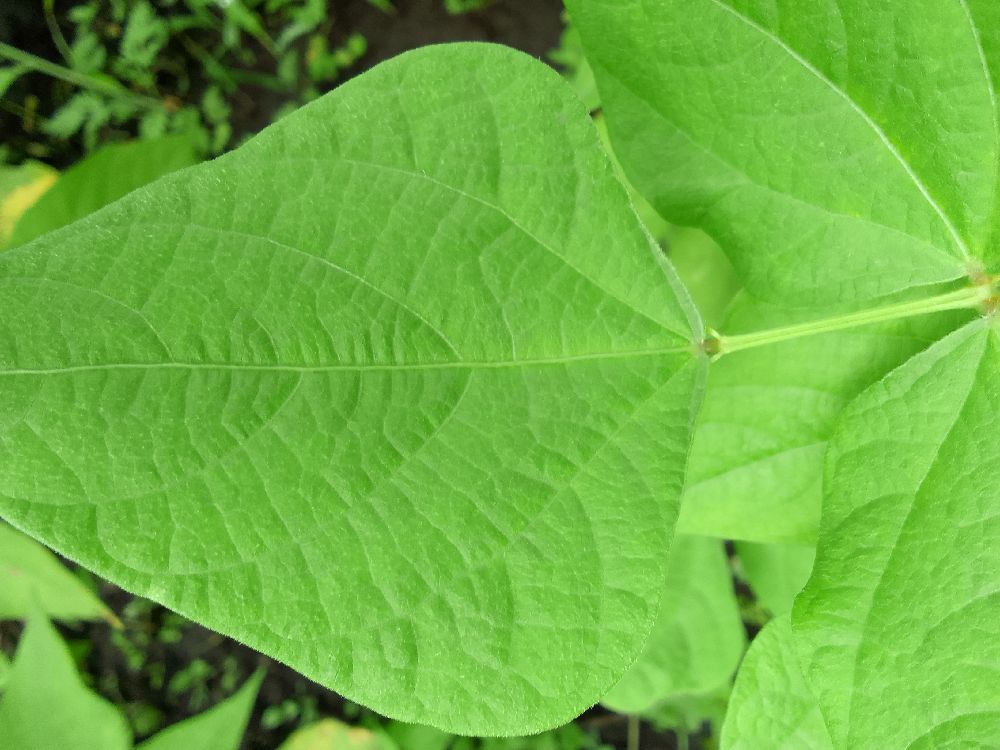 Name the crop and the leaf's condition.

common bean, healthy
